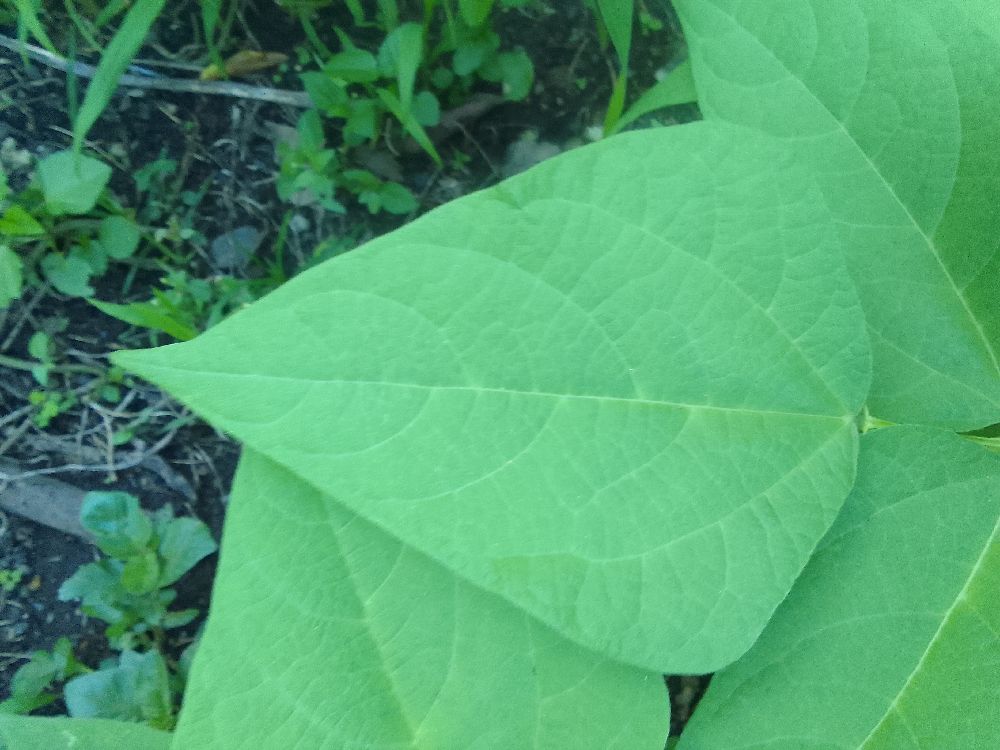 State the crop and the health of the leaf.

common bean, healthy
